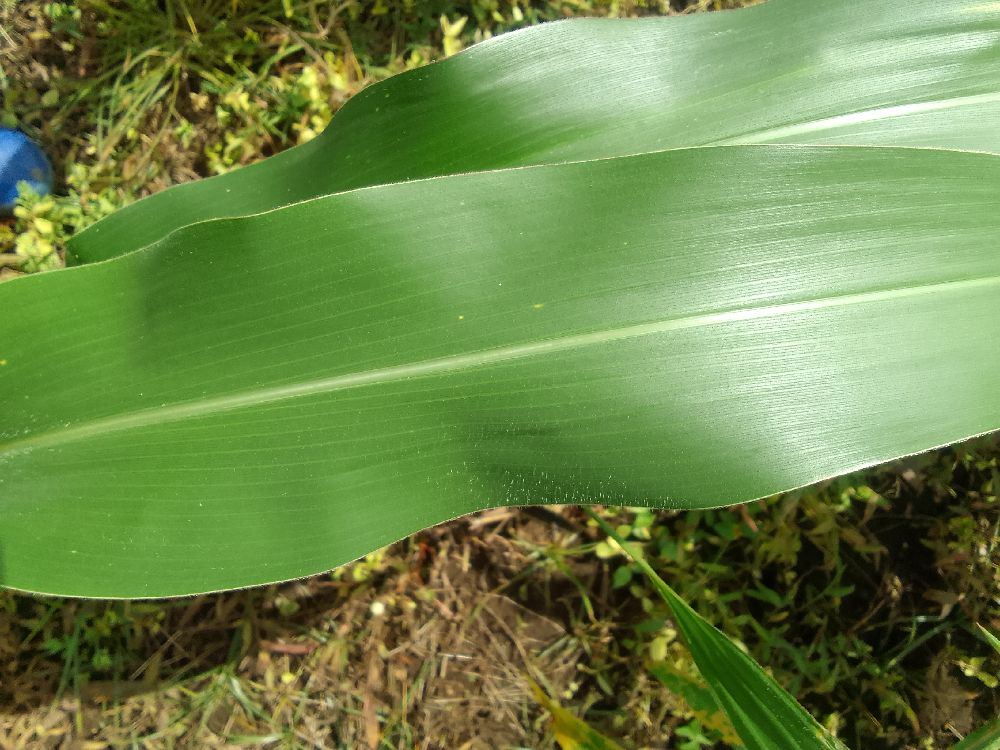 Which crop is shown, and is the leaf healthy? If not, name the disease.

maize, healthy
